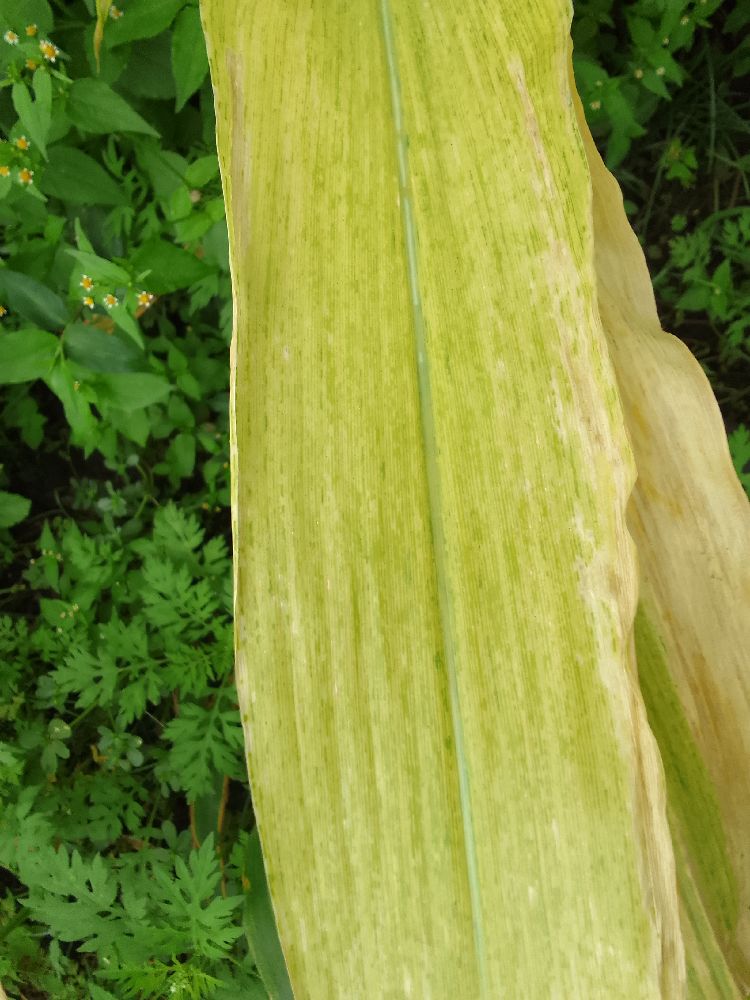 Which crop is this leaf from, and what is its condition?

maize, maize lethal necrosis
